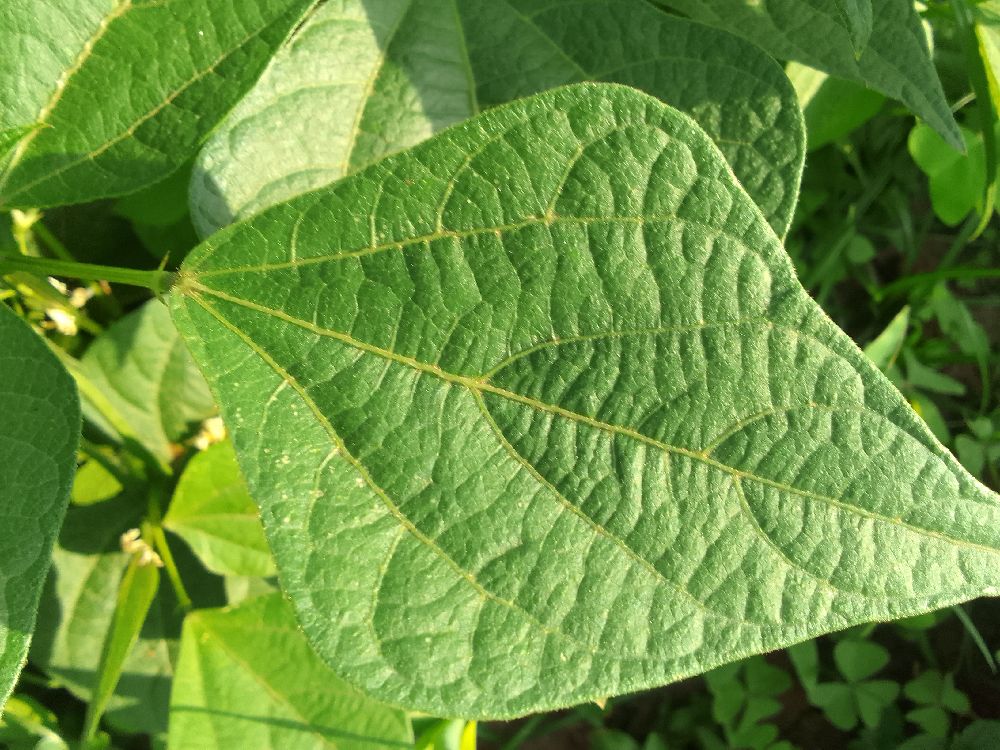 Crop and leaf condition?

common bean, healthy
